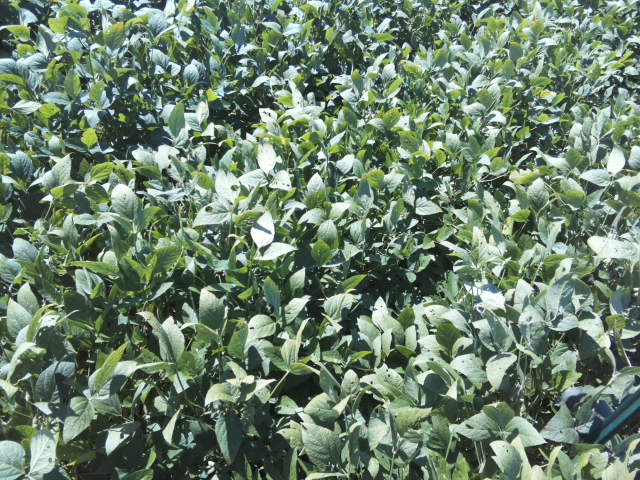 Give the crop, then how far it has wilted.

soybean, leaflets folding inward at secondary pulvinus with no turgor loss in leaflets or petioles
